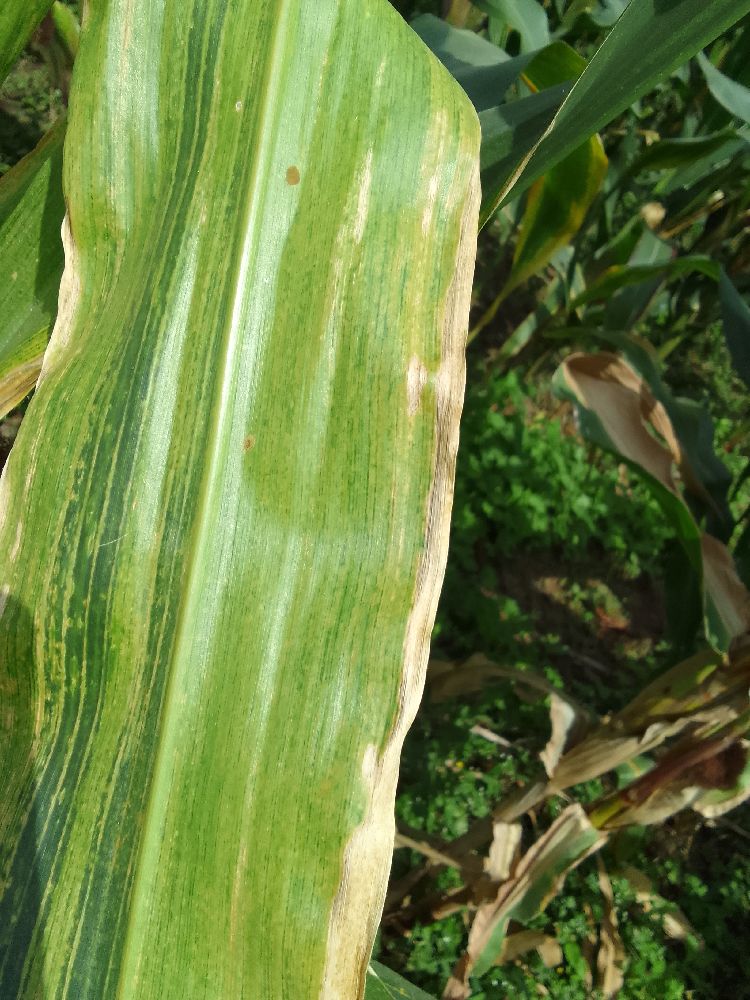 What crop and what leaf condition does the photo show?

maize, maize lethal necrosis
